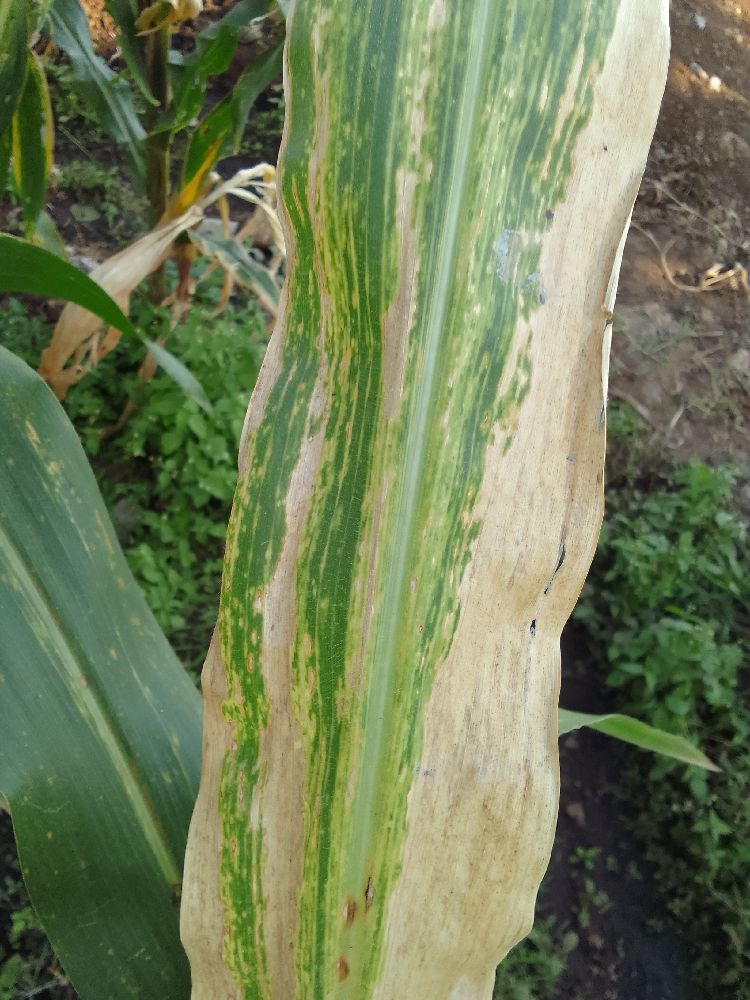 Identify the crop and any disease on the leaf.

maize, maize lethal necrosis
